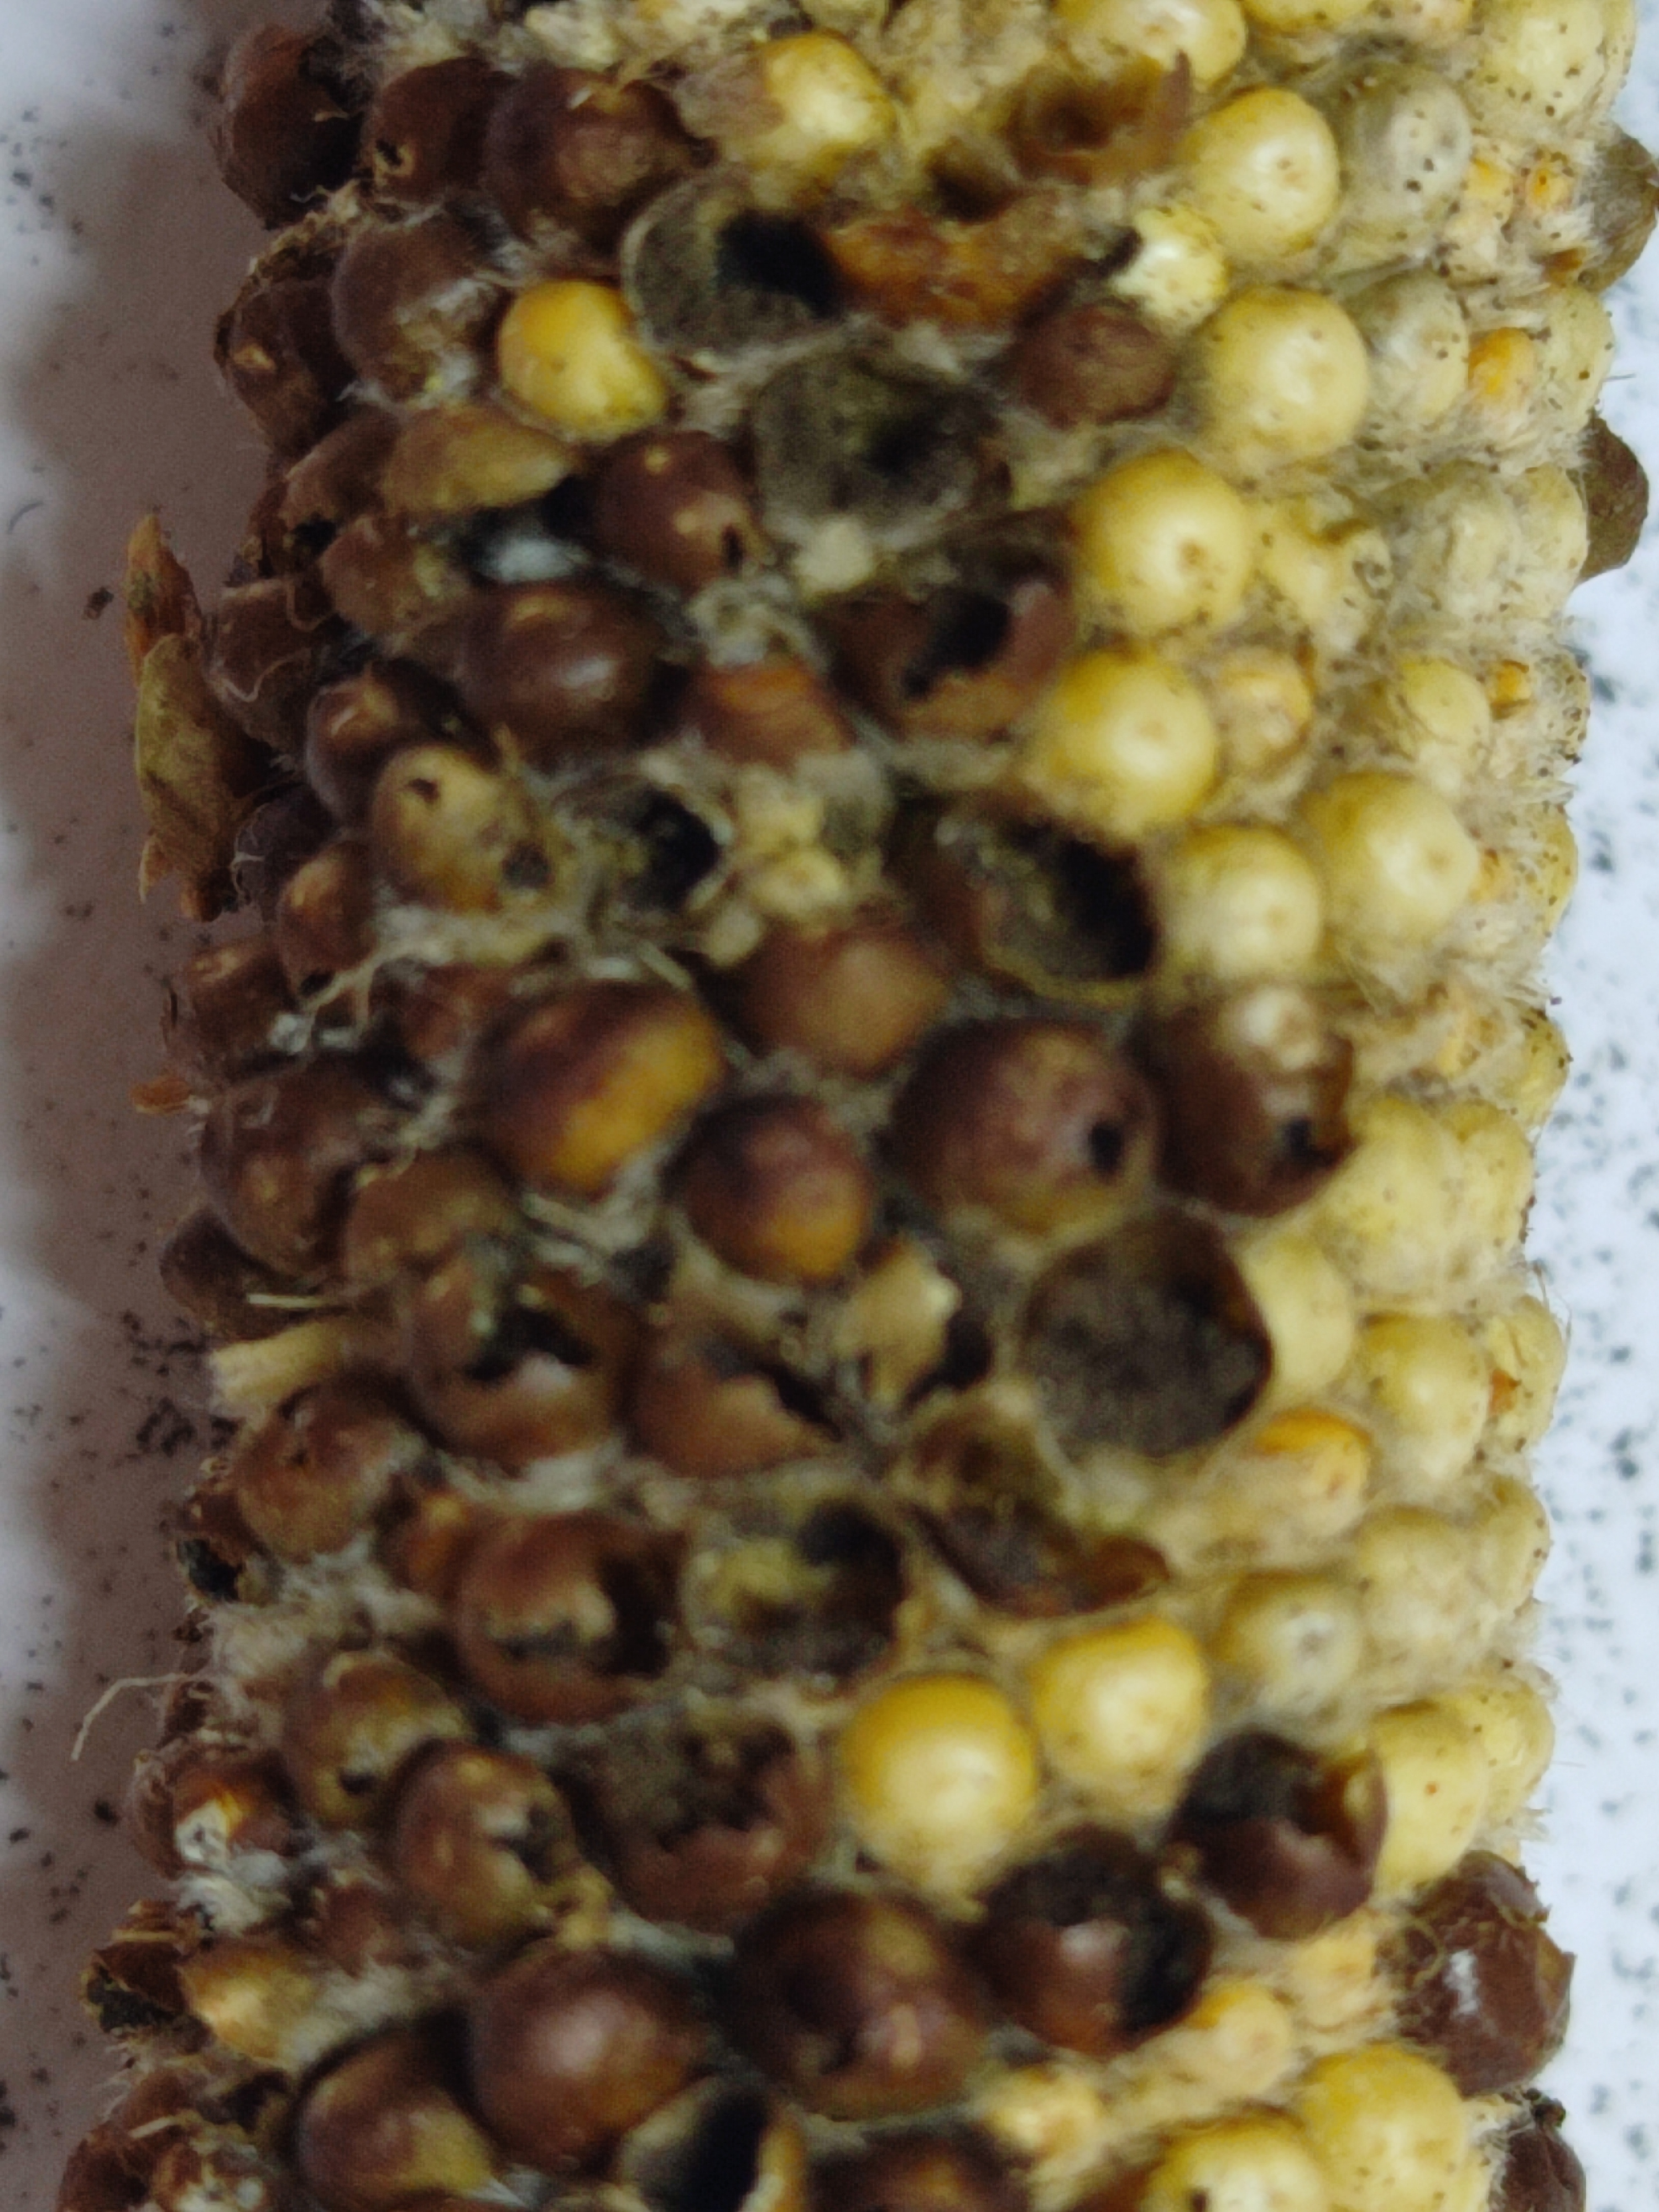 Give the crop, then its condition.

pearl millet, smut
